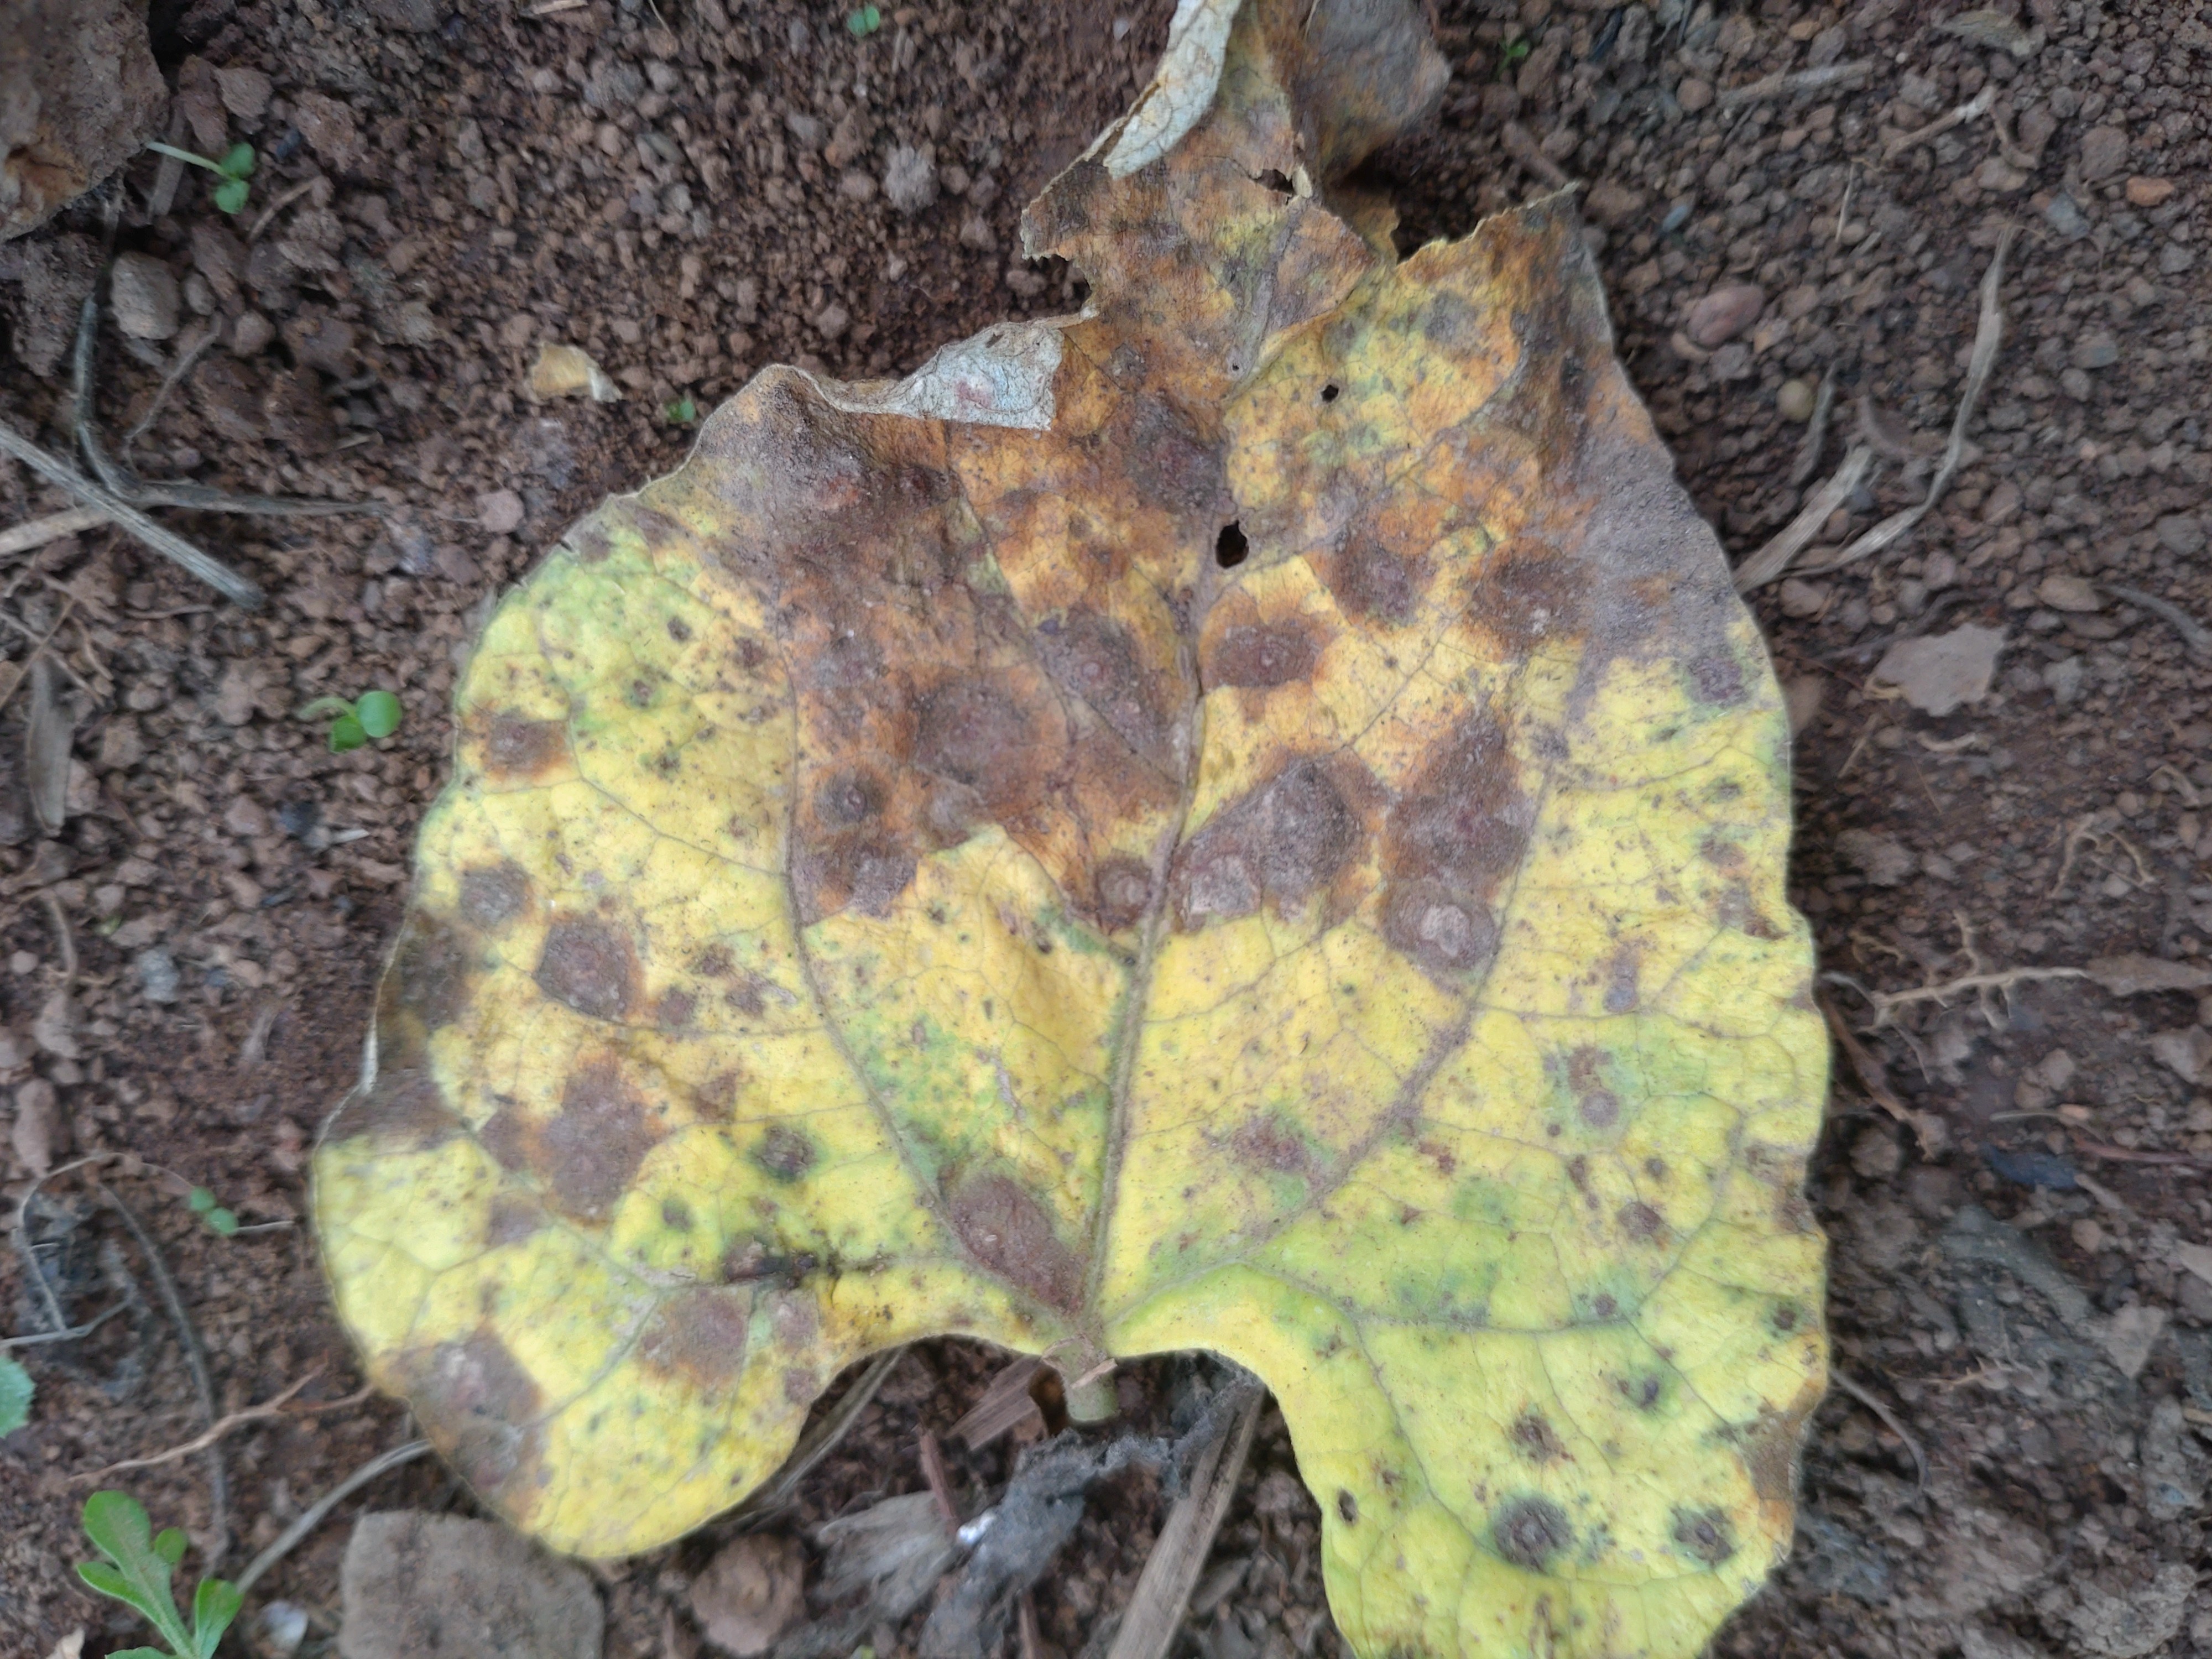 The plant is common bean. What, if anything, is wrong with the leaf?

rust
